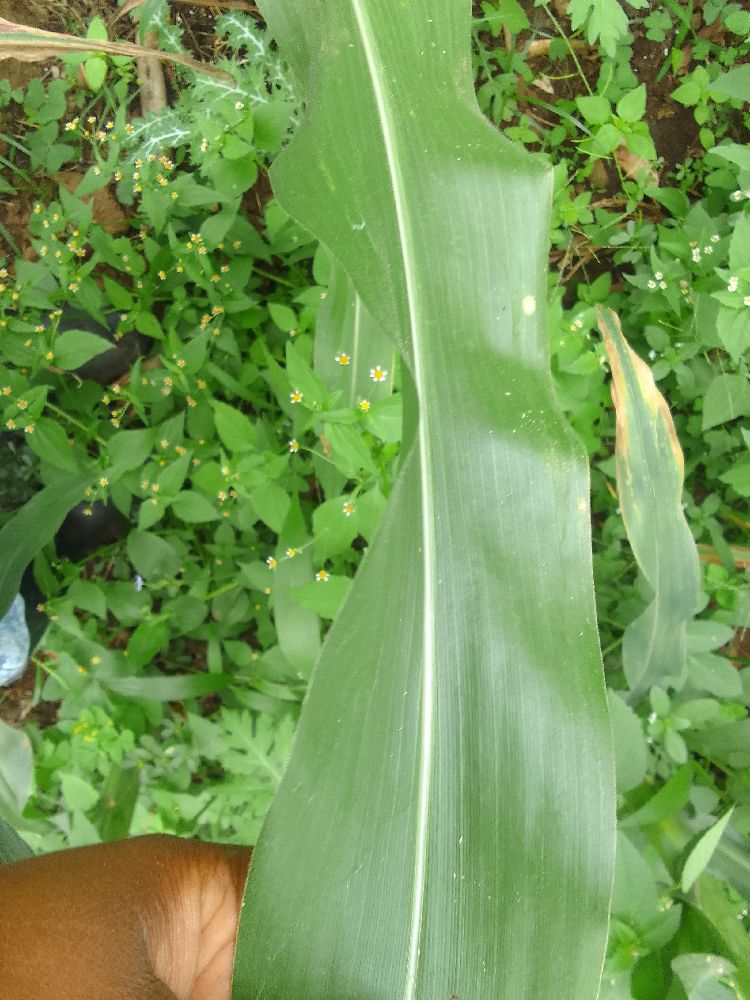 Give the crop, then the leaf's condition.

maize, healthy
